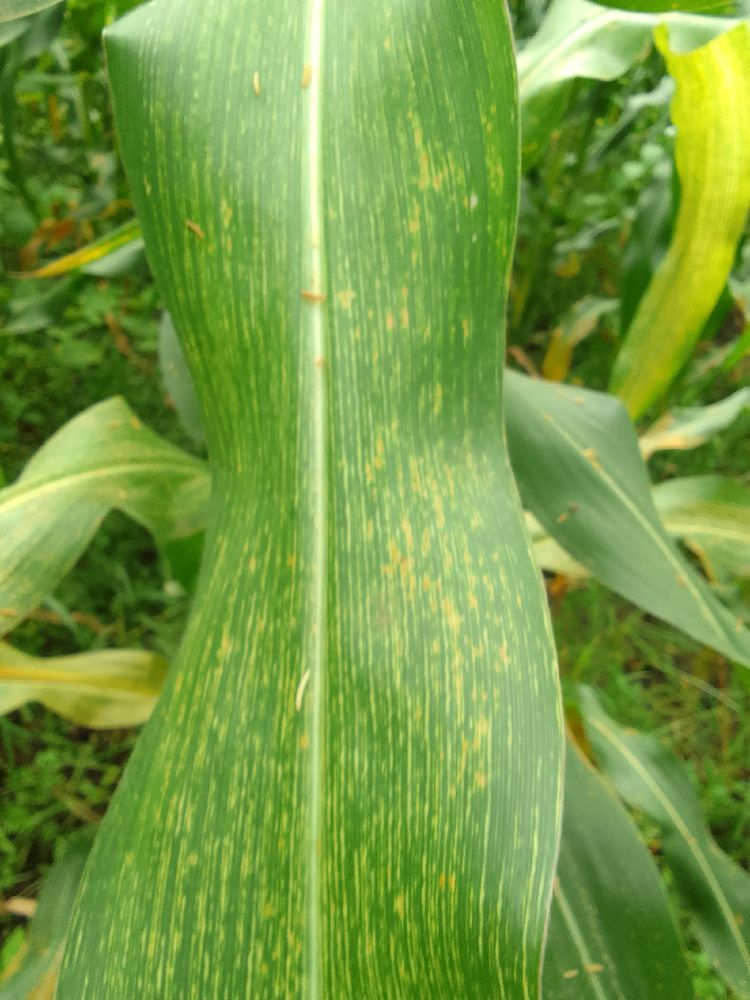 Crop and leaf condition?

maize, maize streak virus
